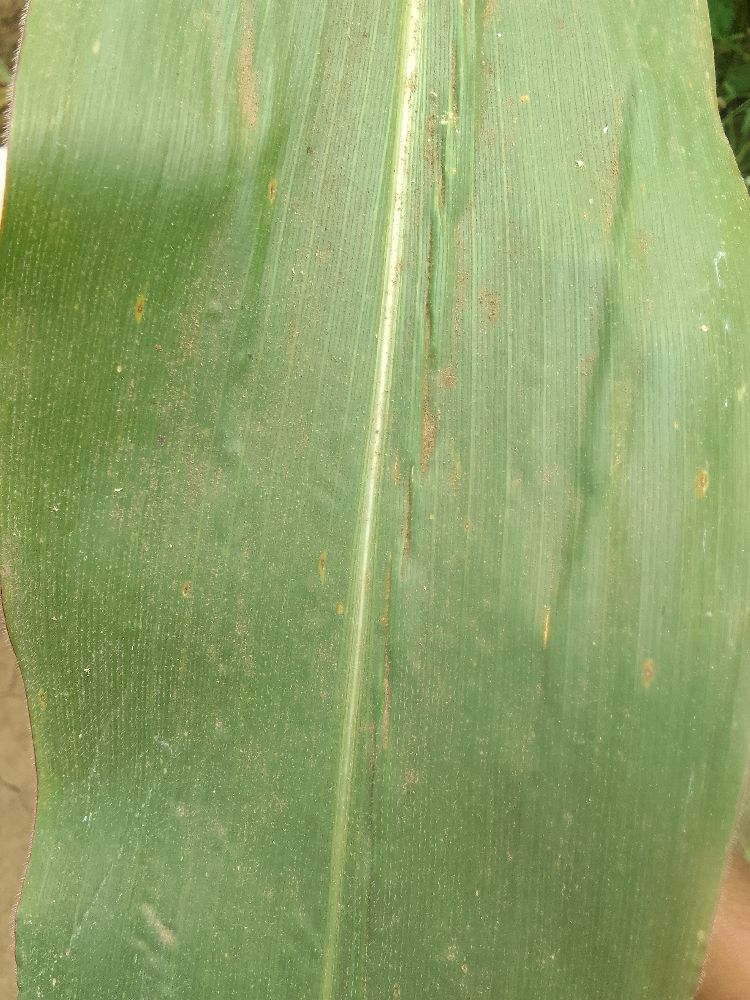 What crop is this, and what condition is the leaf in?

maize, healthy
